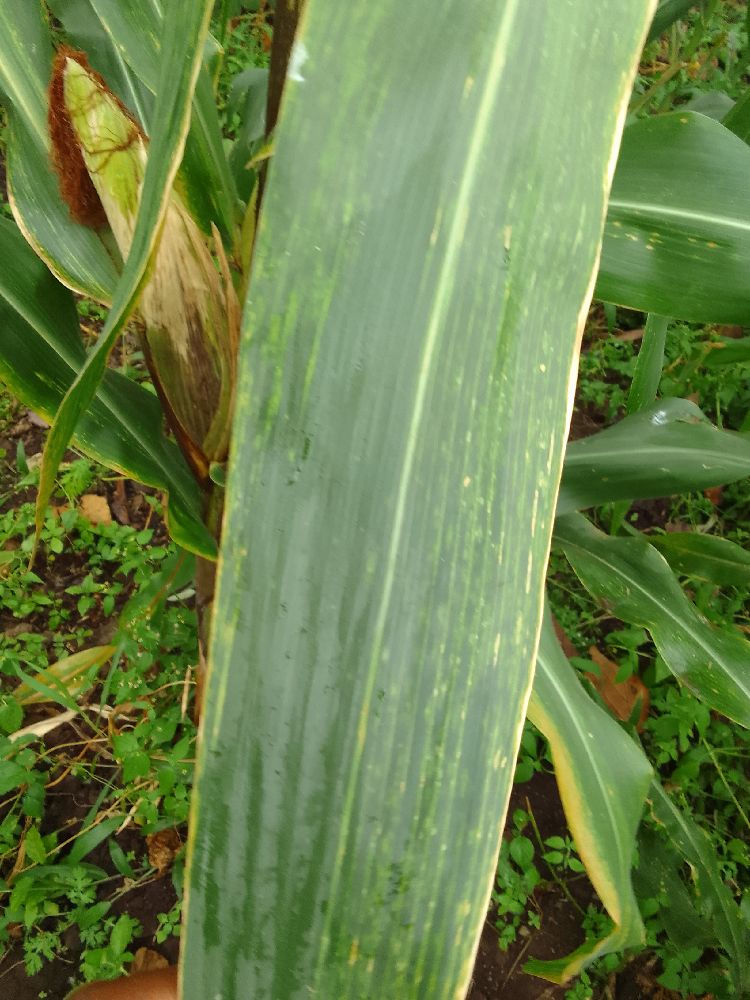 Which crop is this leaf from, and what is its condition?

maize, maize lethal necrosis
